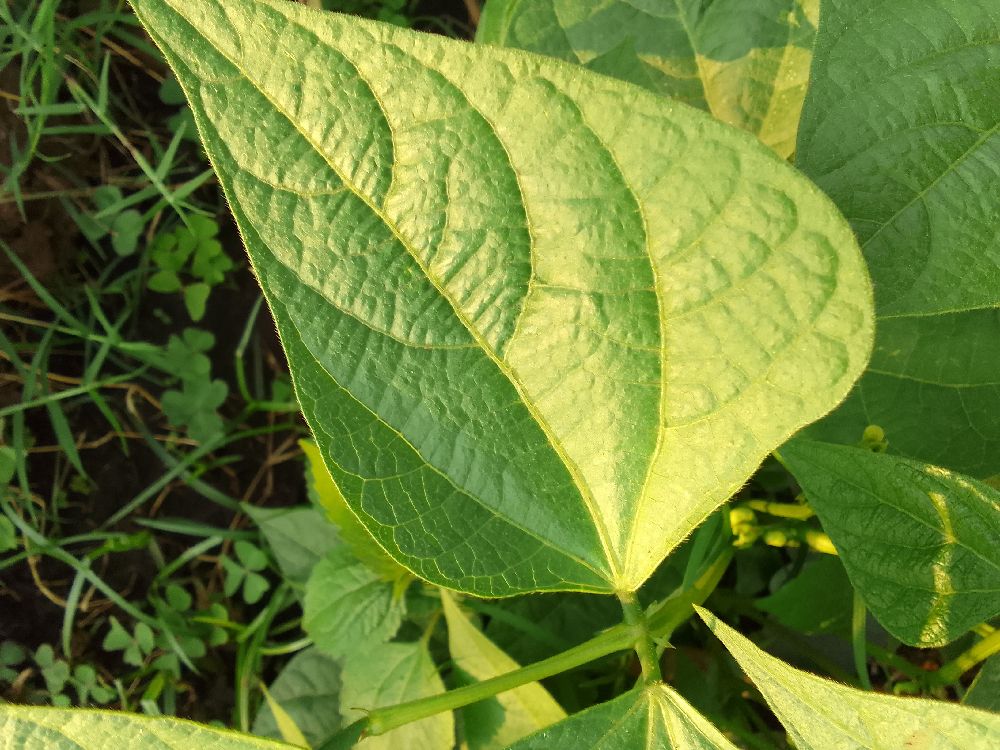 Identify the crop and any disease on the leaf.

common bean, healthy
